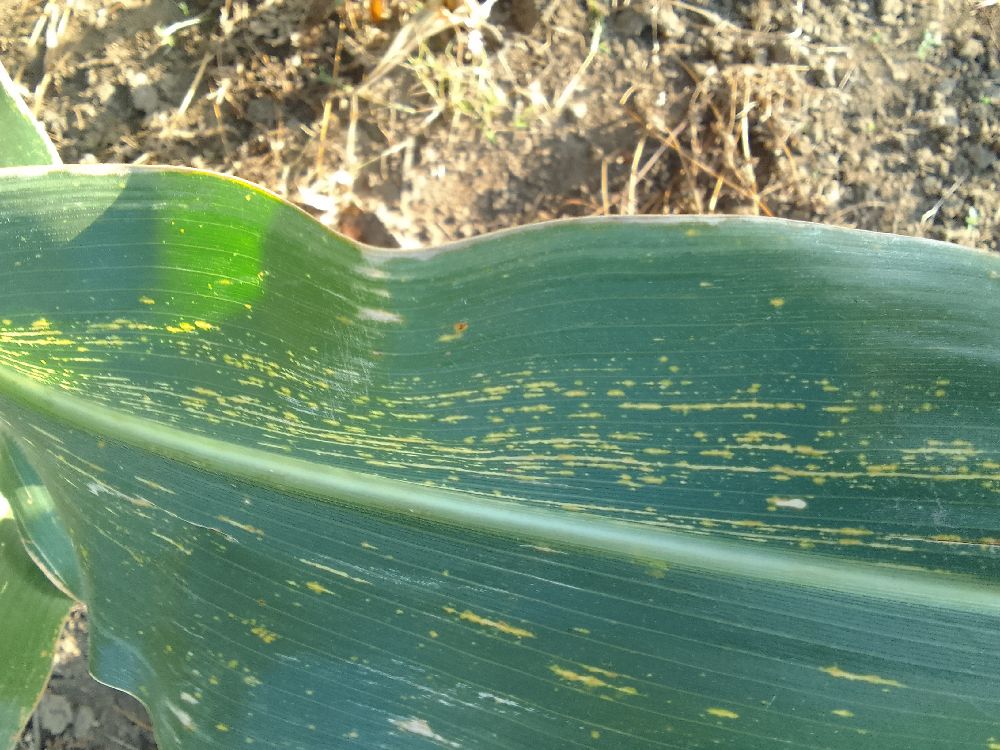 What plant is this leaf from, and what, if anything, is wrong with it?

maize, maize streak virus
